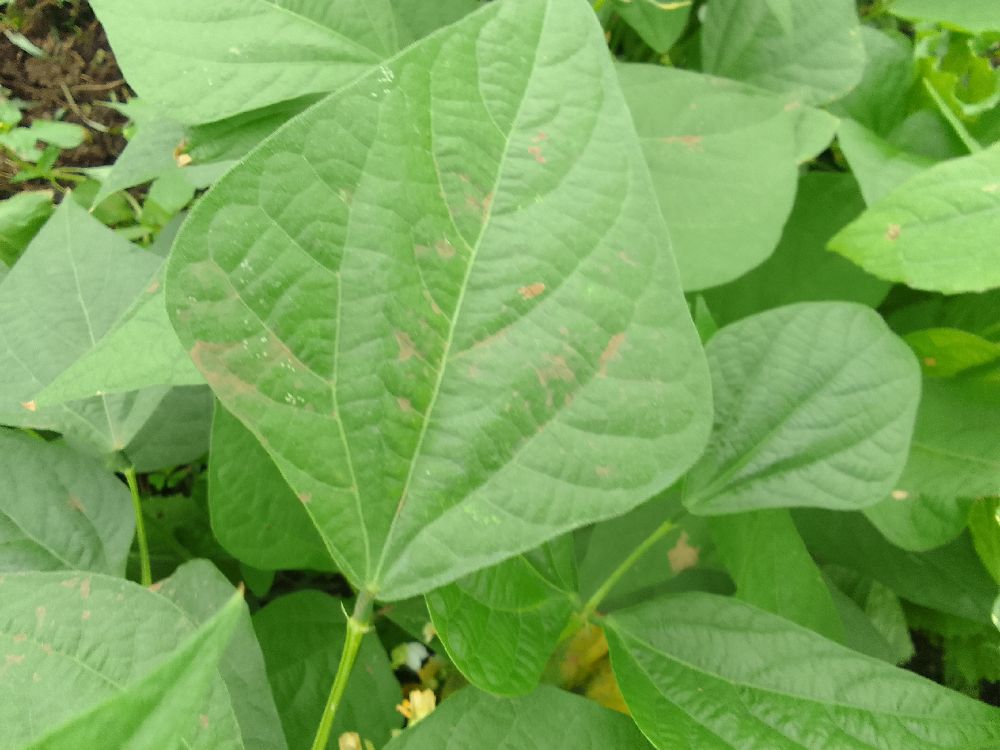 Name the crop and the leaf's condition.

common bean, healthy
